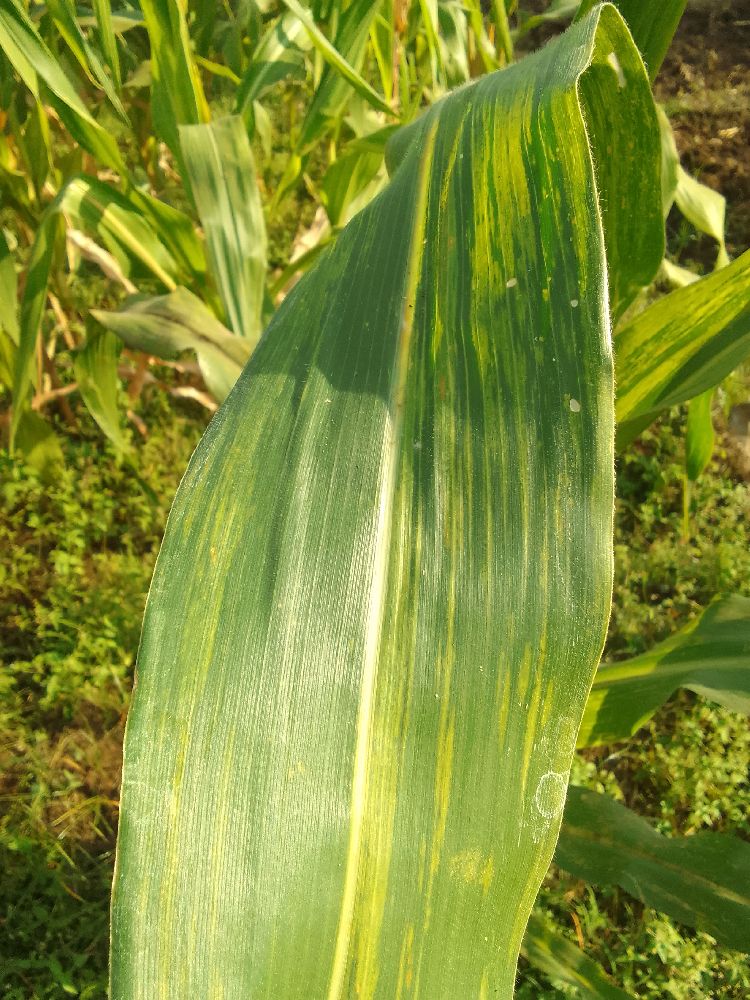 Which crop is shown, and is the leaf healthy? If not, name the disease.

maize, maize lethal necrosis
